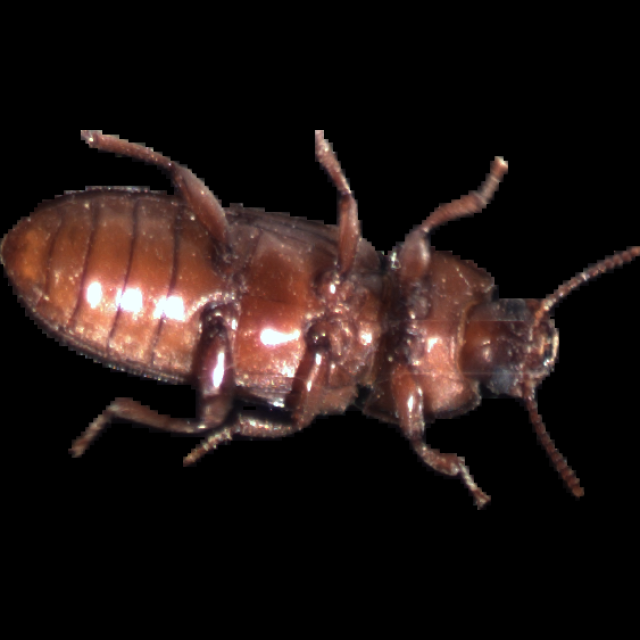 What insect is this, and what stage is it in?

mealworm beetle
